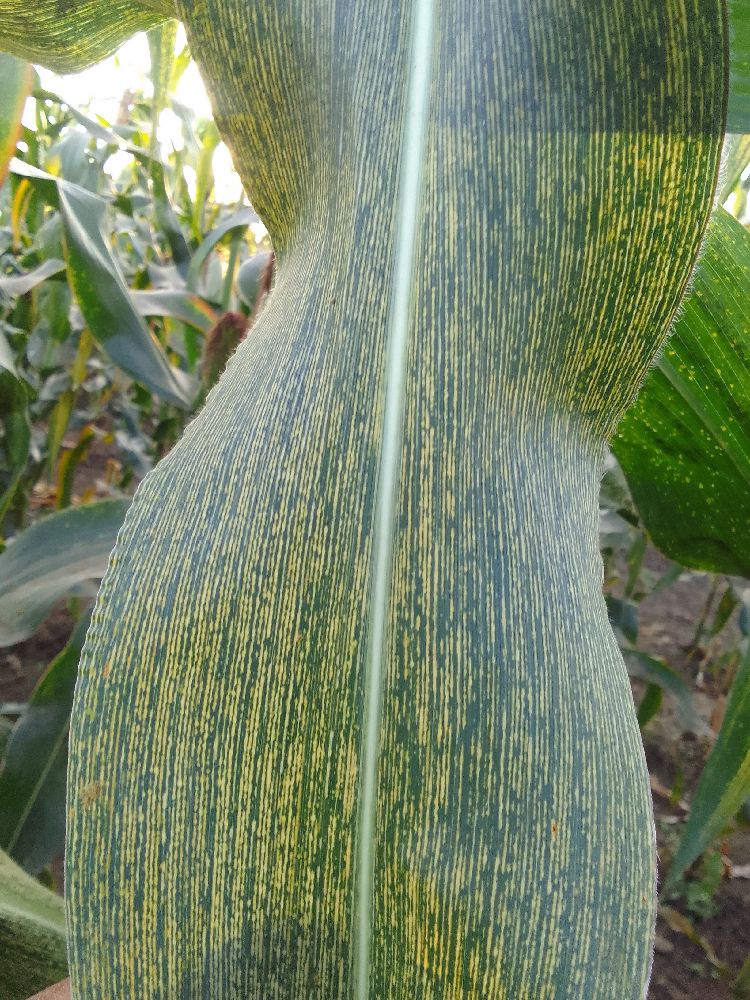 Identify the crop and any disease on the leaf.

maize, maize streak virus
